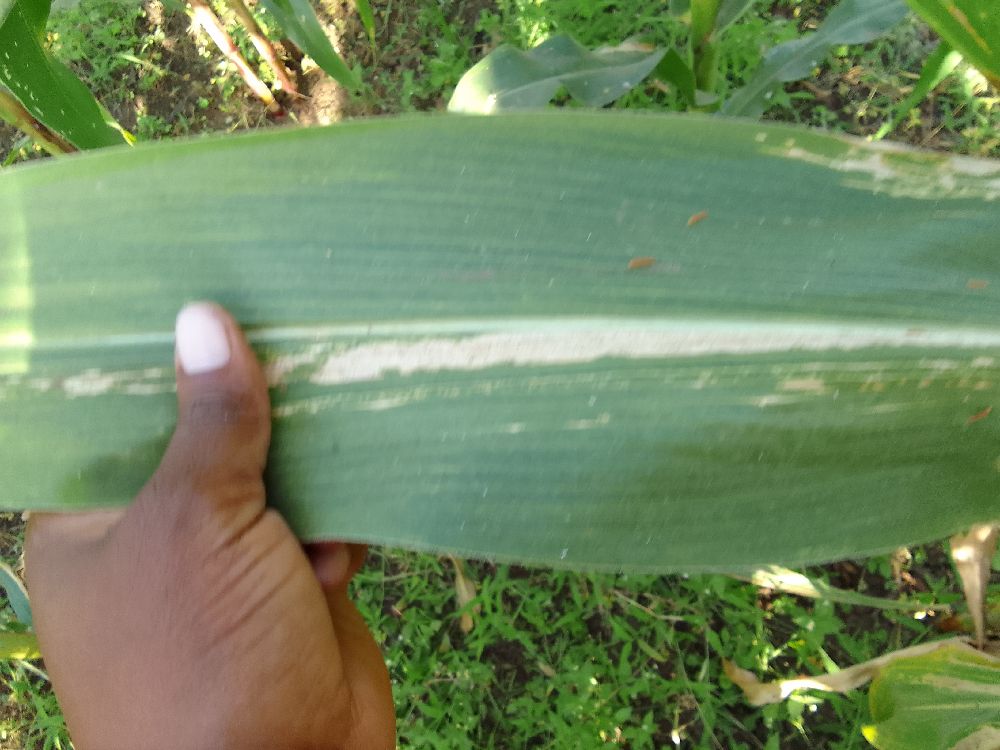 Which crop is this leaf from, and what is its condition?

maize, maize lethal necrosis
